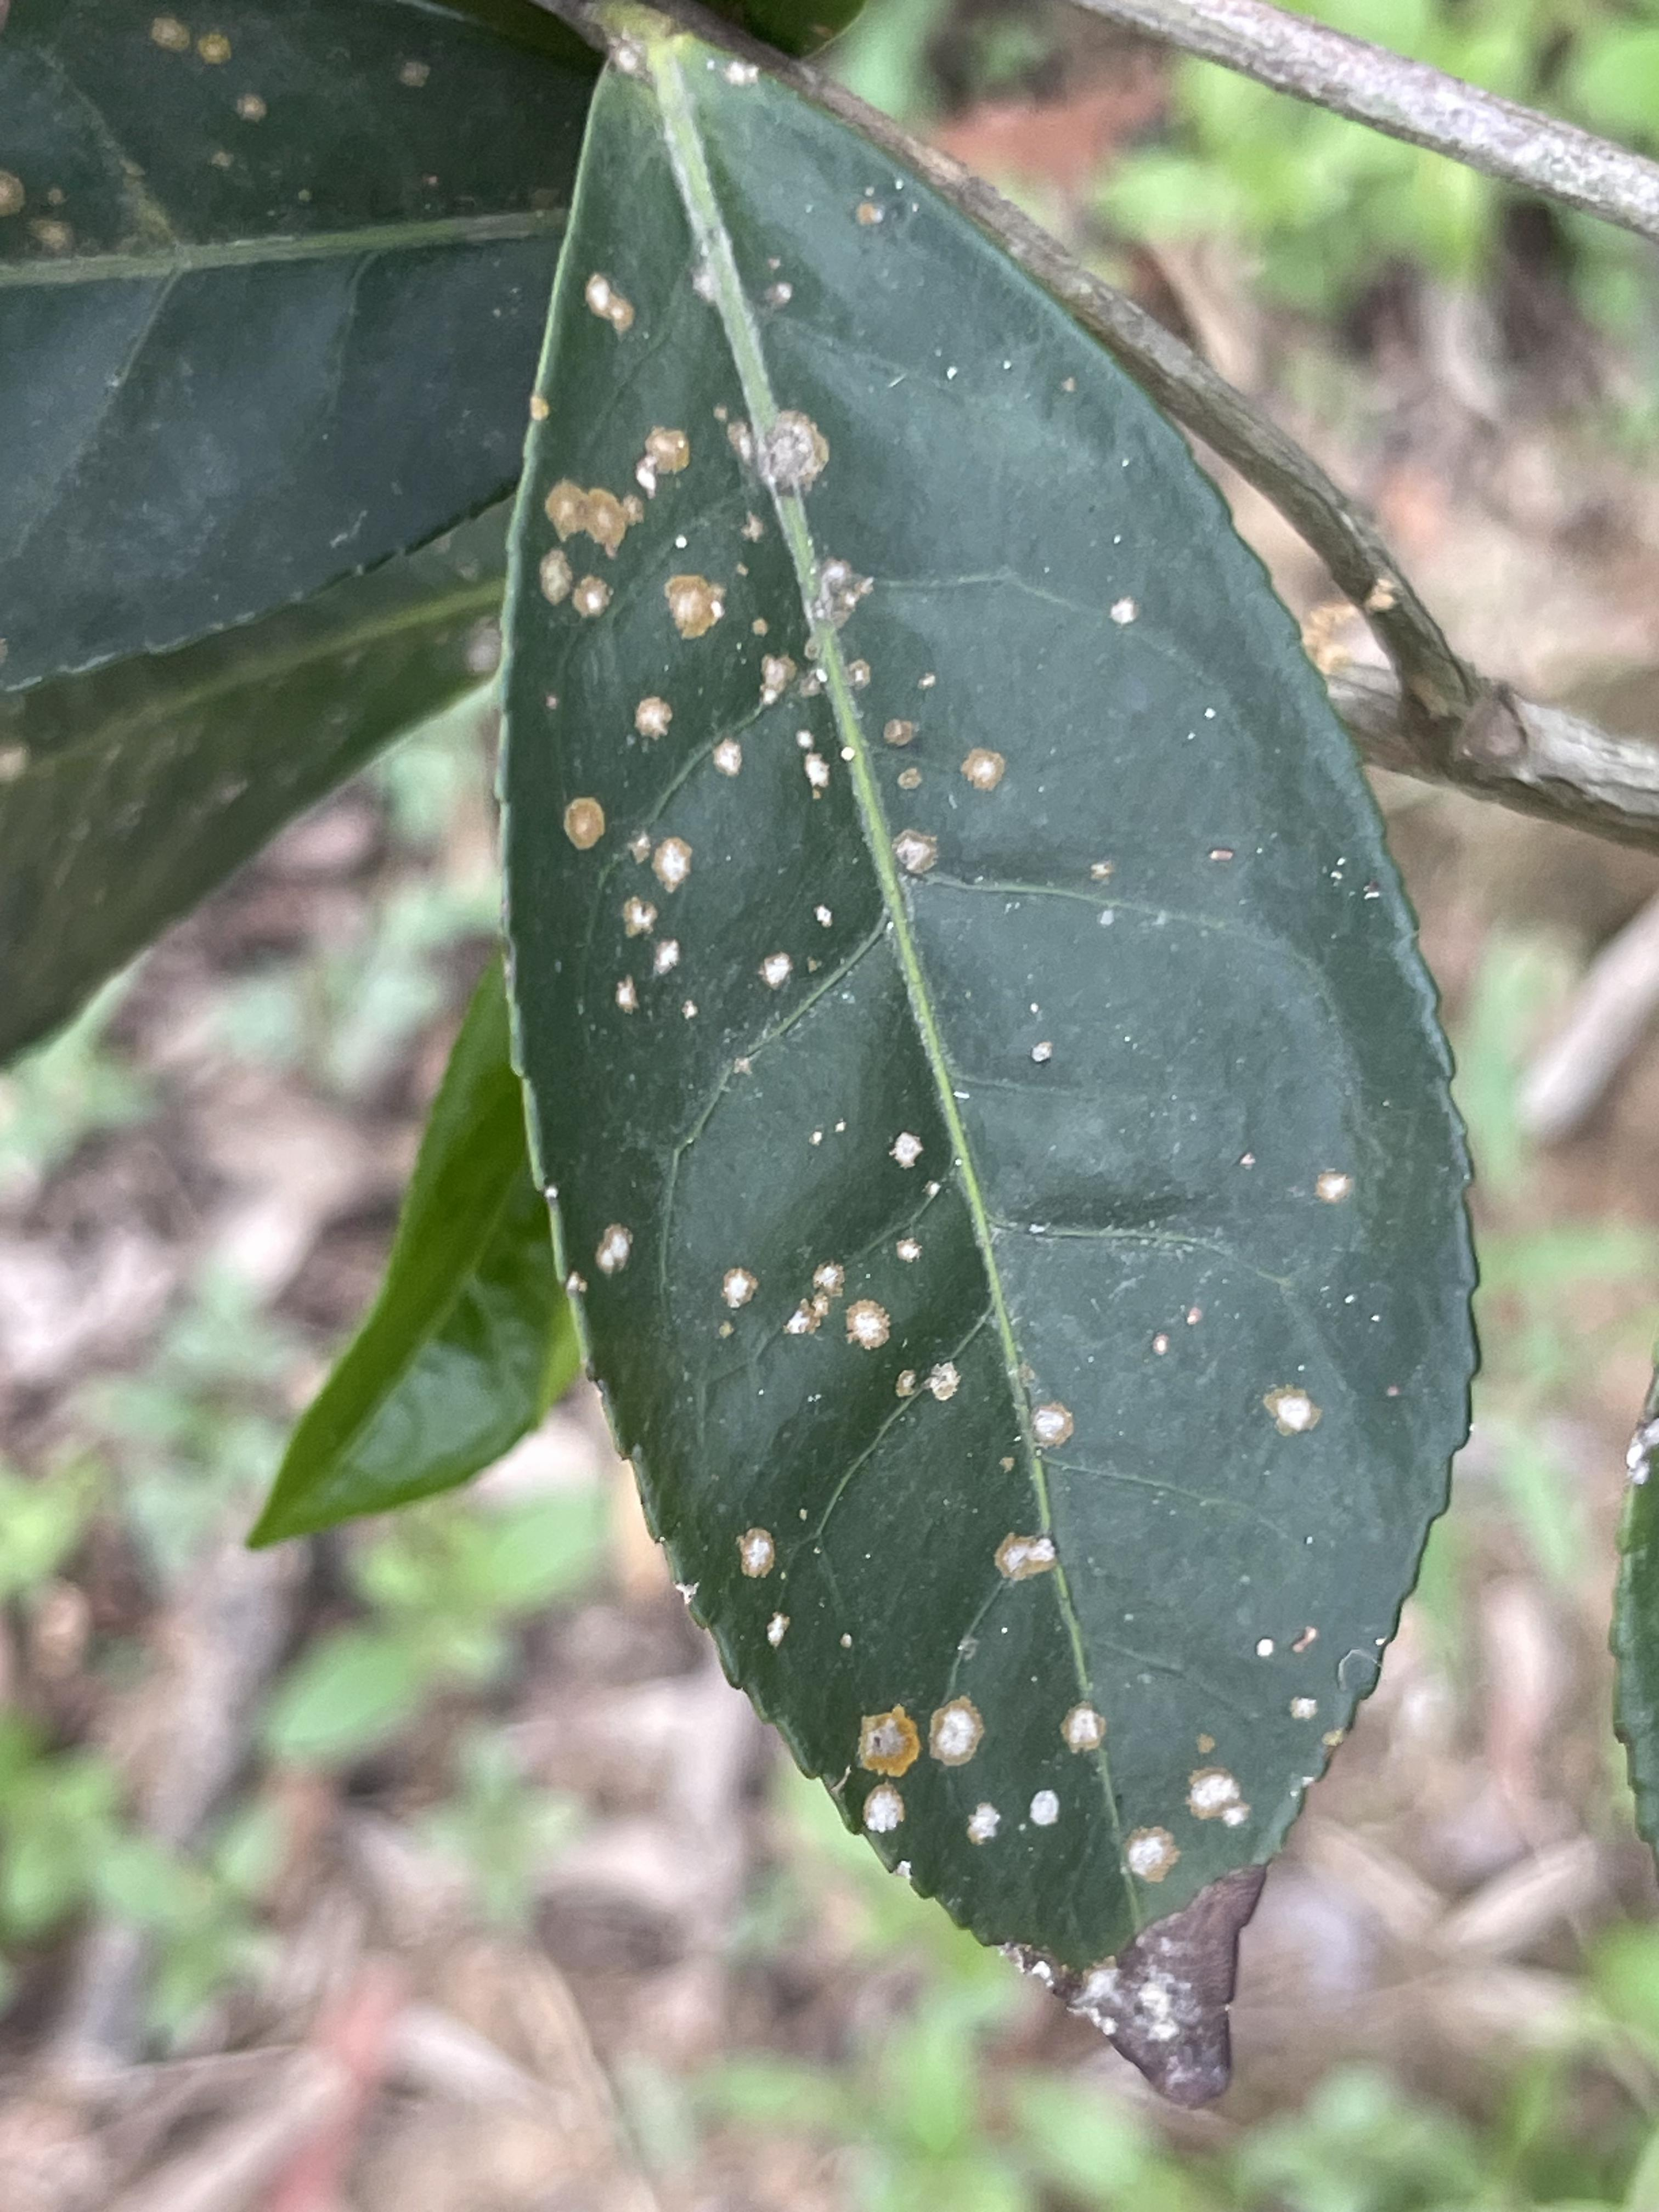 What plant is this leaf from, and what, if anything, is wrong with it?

tea, red rust
